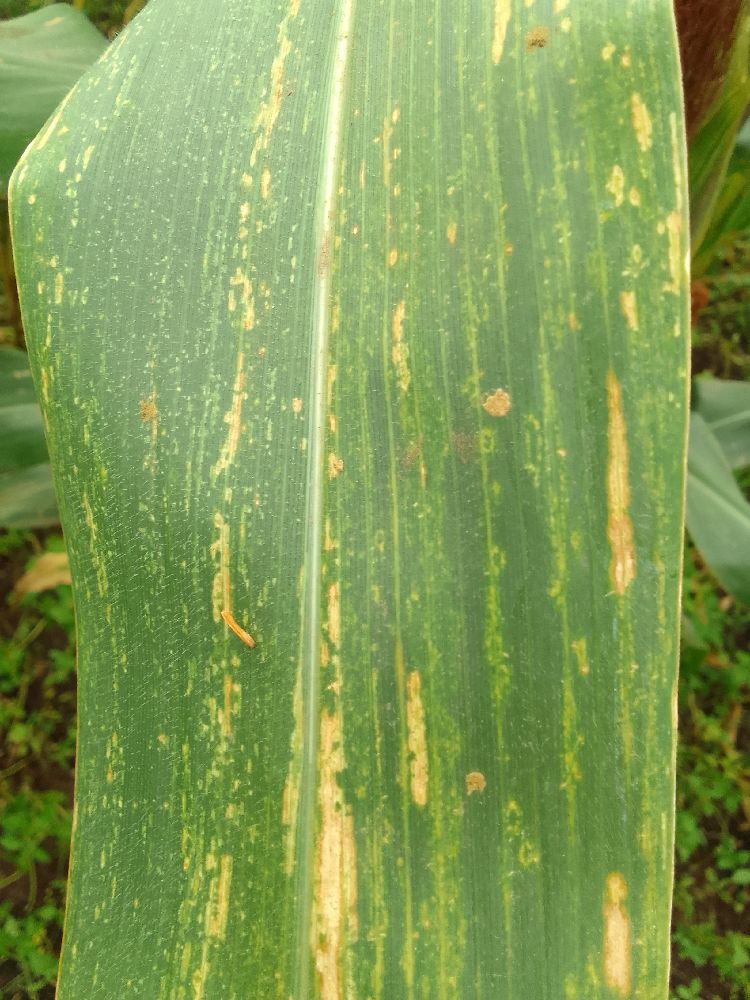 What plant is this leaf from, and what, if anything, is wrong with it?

maize, maize lethal necrosis
